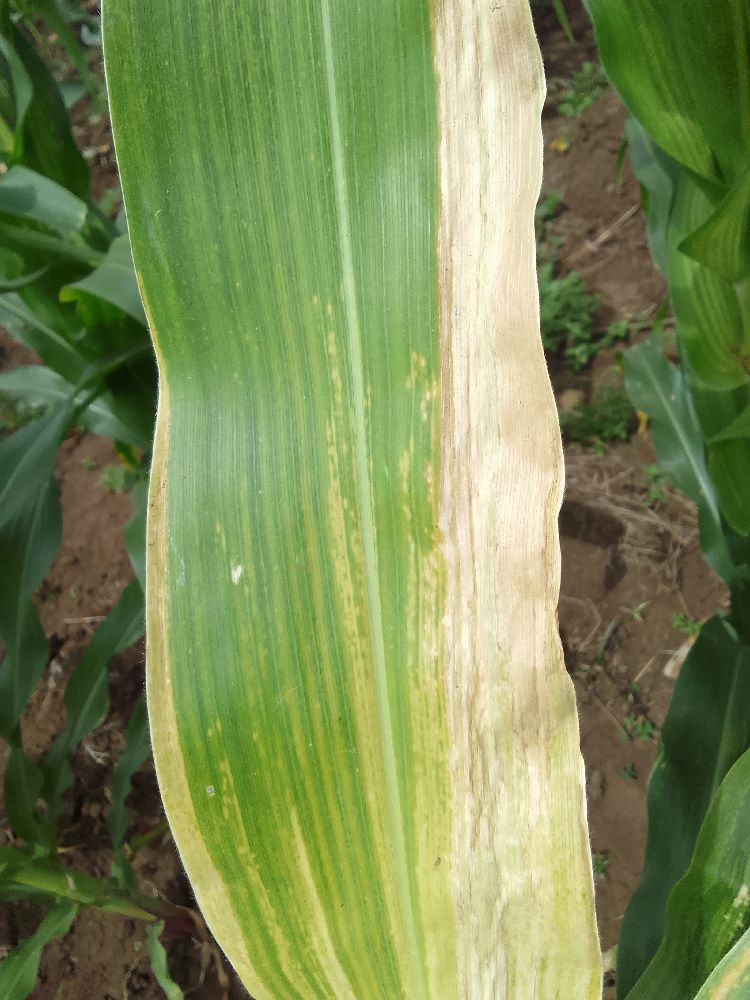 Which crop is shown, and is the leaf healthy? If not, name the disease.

maize, maize lethal necrosis
